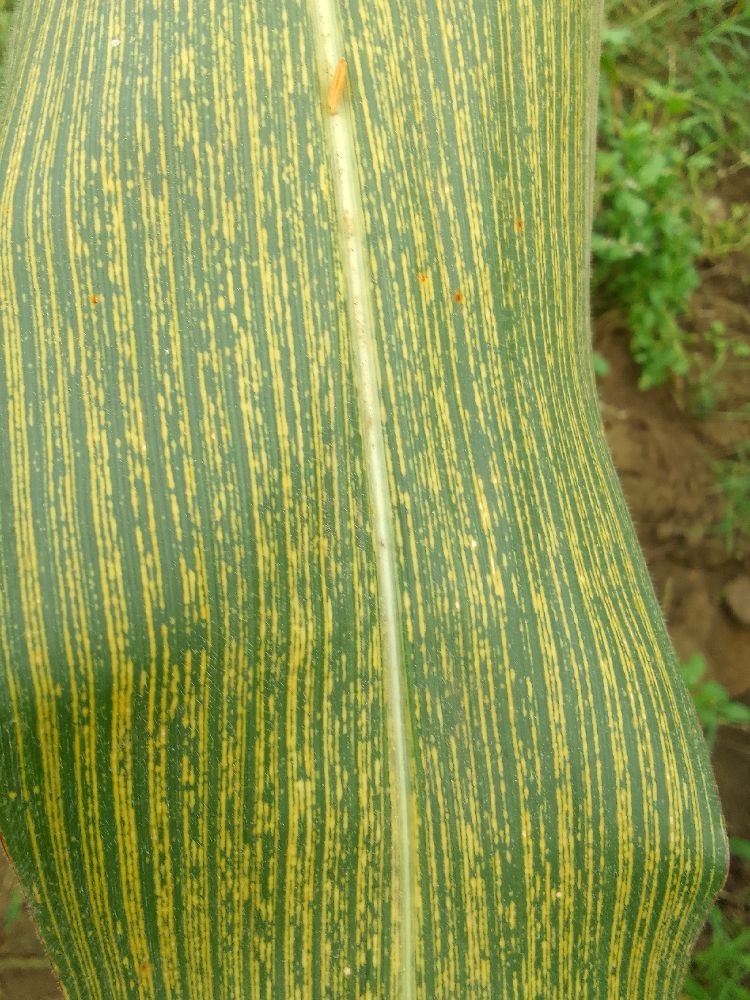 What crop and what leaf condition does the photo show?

maize, maize streak virus
